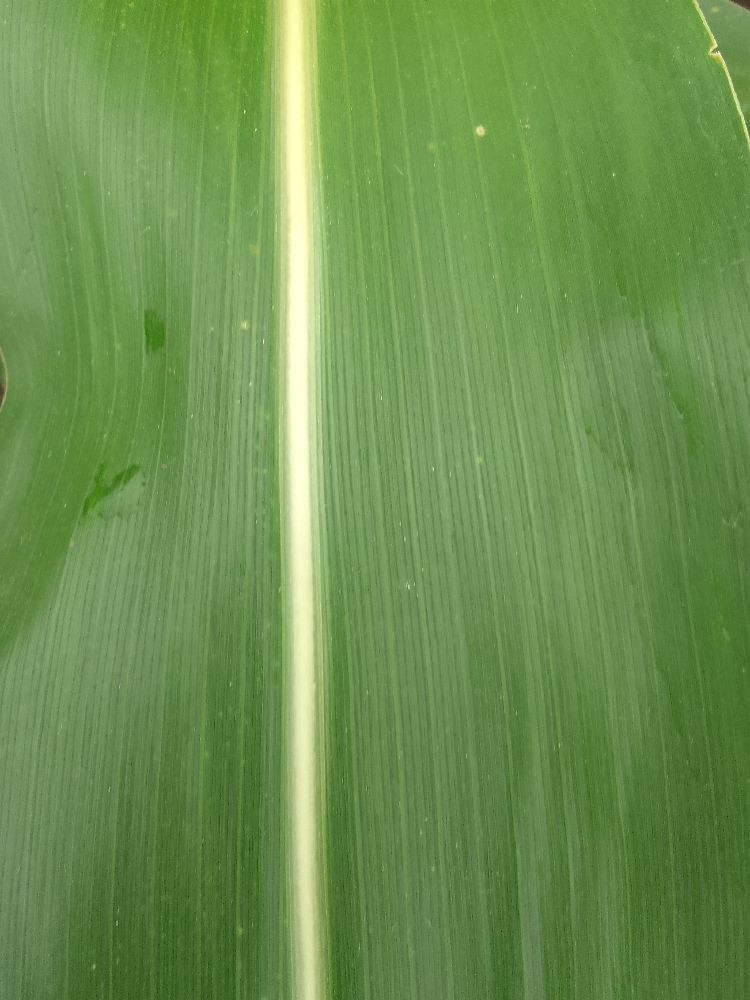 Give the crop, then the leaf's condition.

maize, healthy
